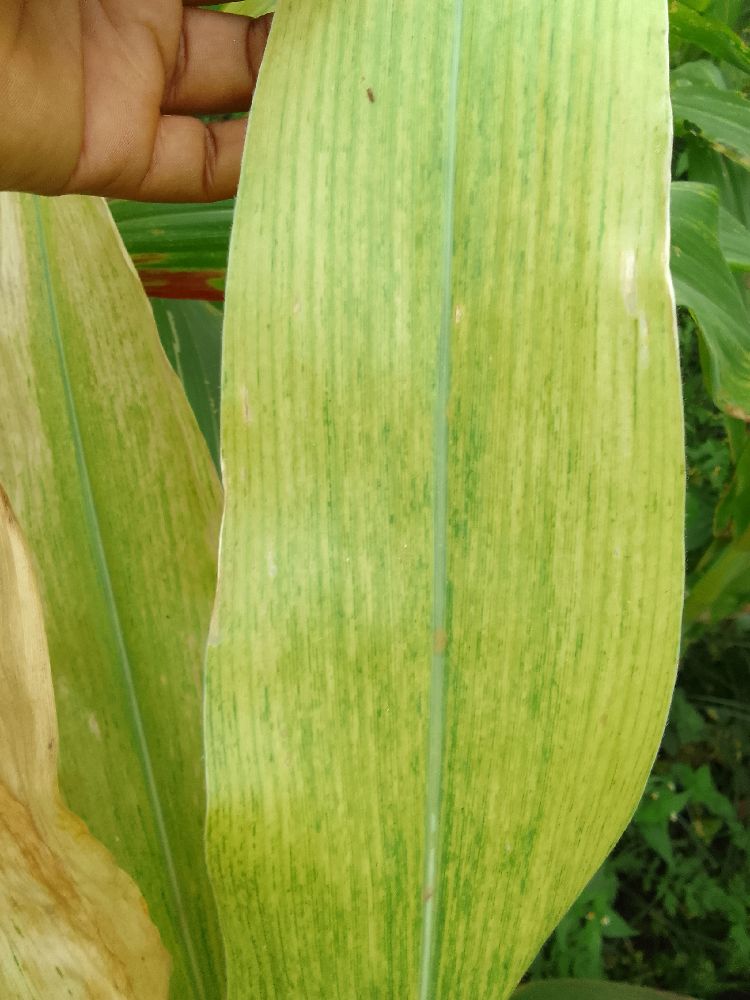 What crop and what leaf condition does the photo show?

maize, maize lethal necrosis
